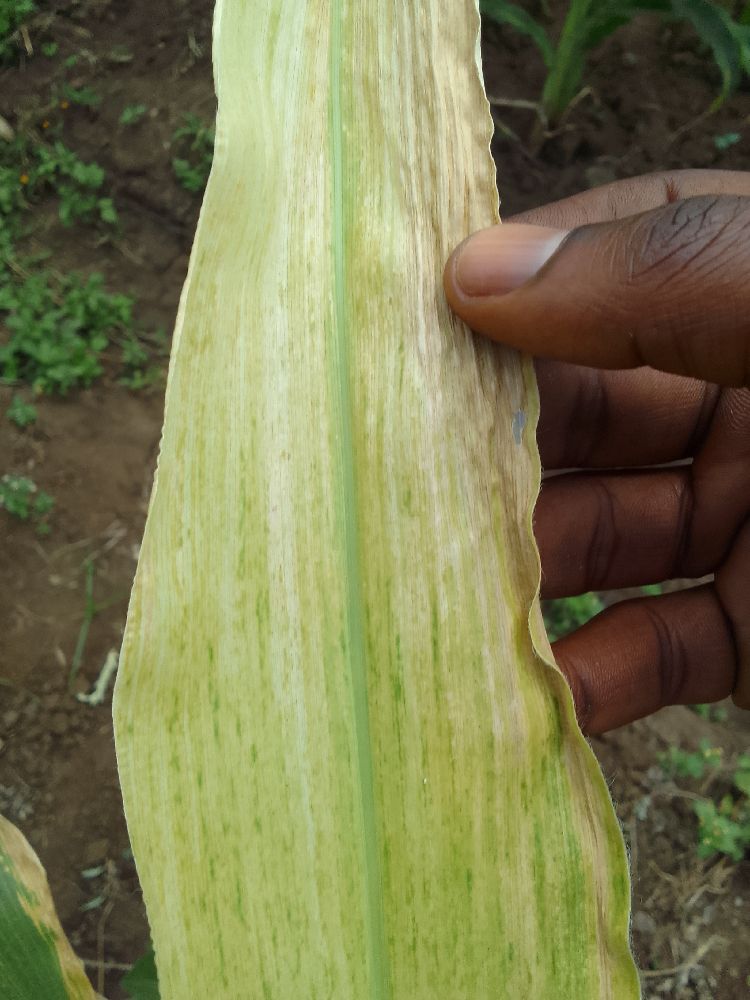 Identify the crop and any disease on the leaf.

maize, maize lethal necrosis
